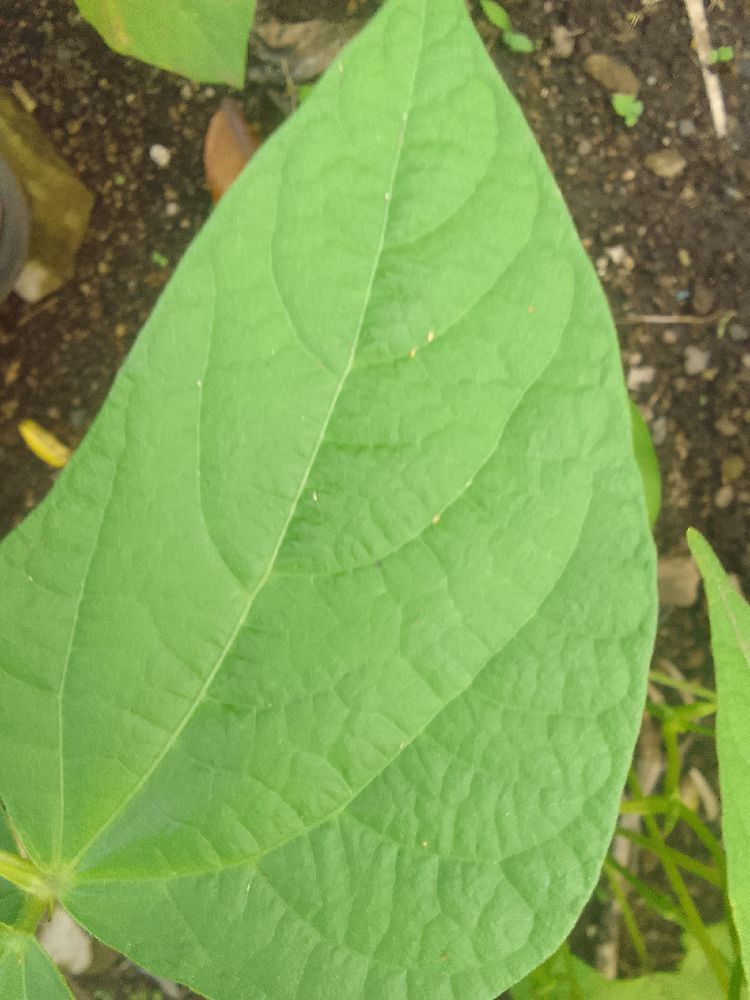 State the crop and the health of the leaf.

common bean, healthy
